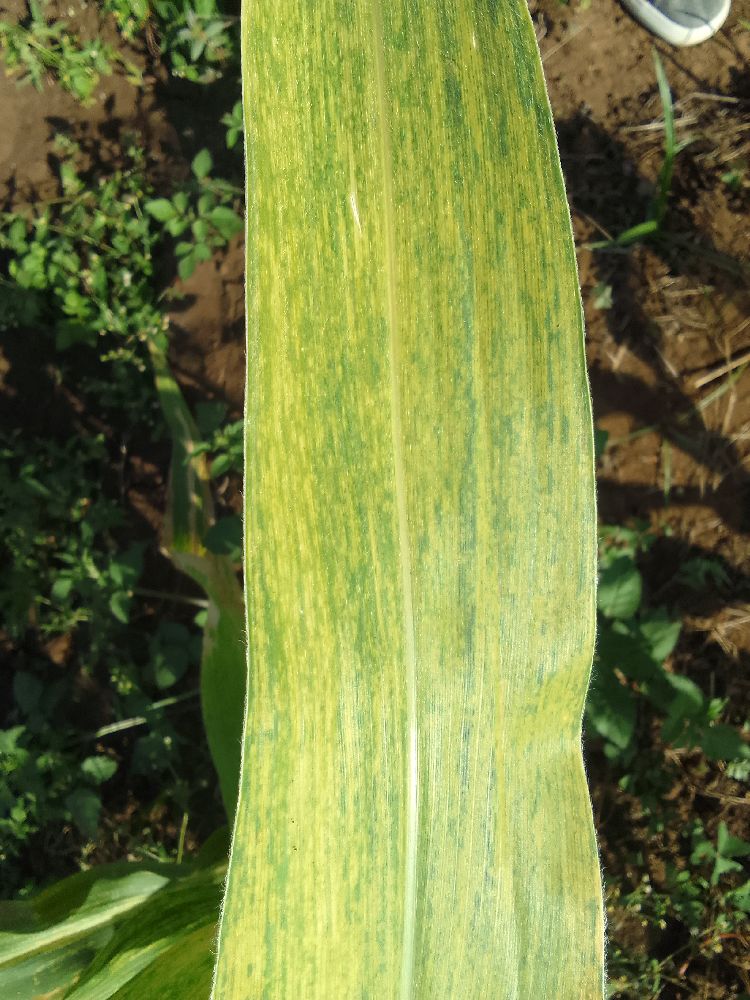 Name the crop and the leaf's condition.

maize, maize lethal necrosis
